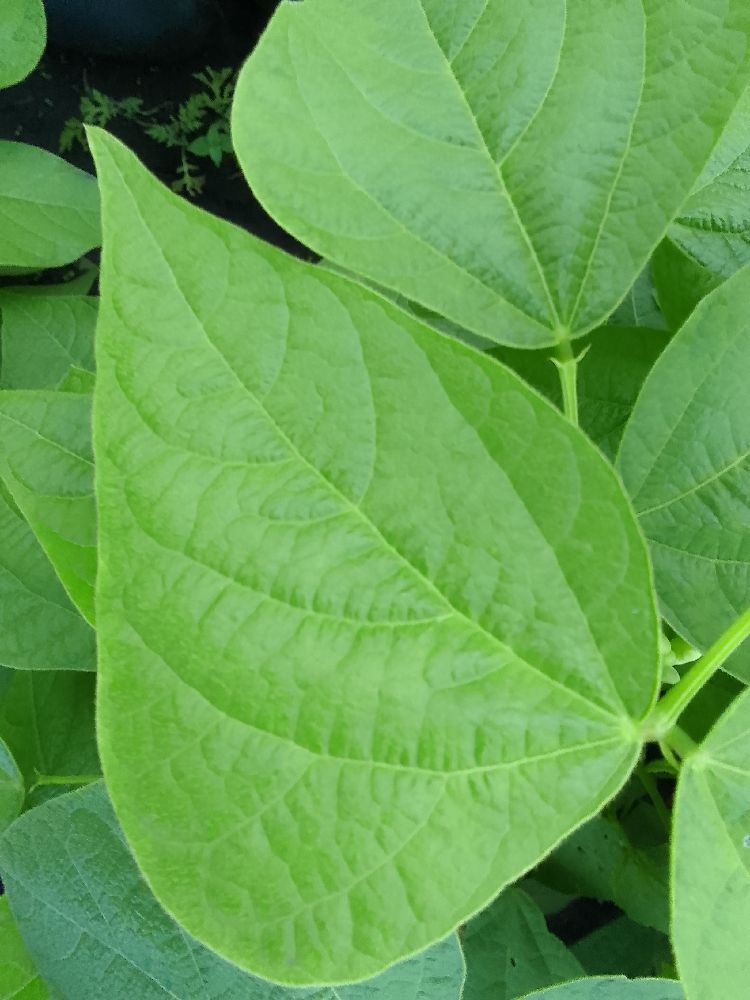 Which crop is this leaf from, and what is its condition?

common bean, healthy
